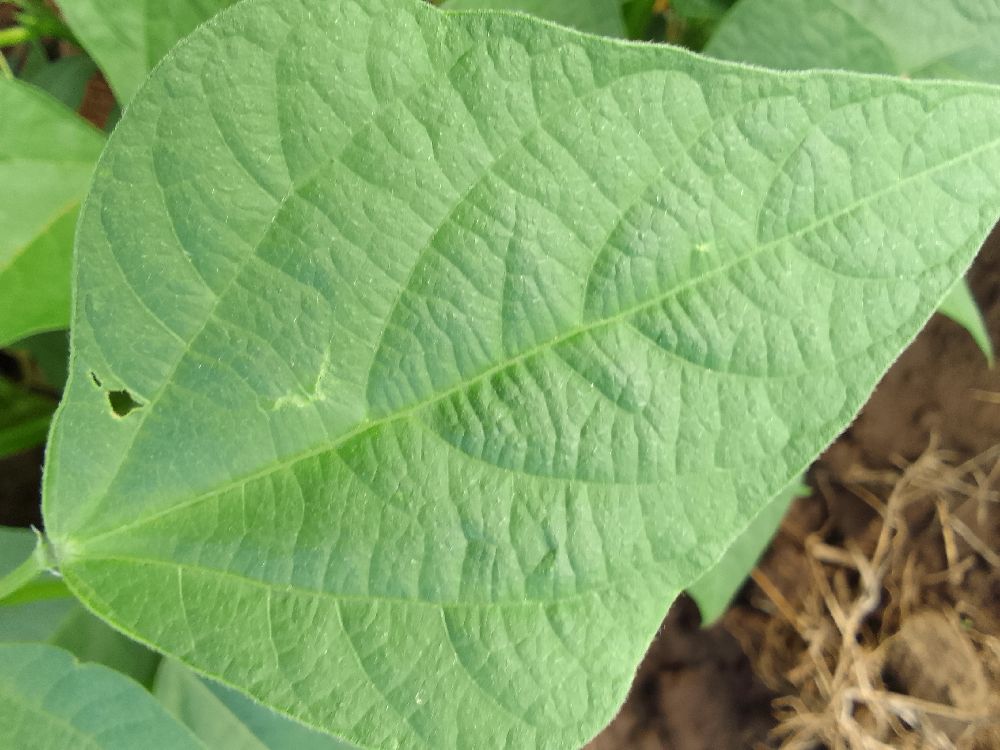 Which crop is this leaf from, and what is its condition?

common bean, healthy
